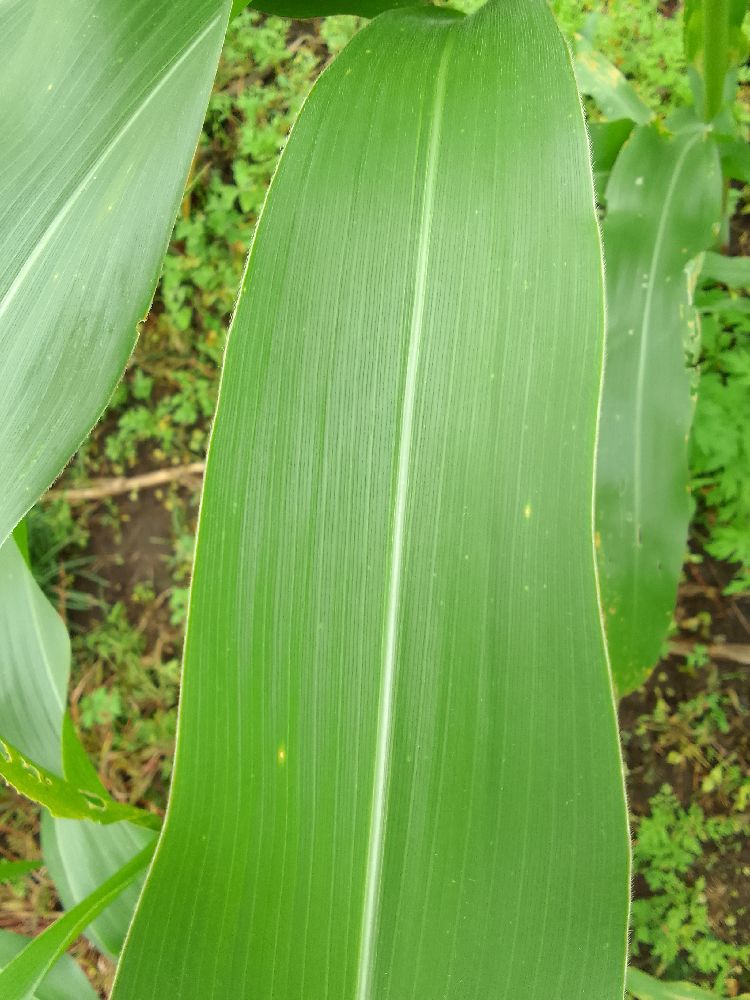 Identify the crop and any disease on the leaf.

maize, healthy
